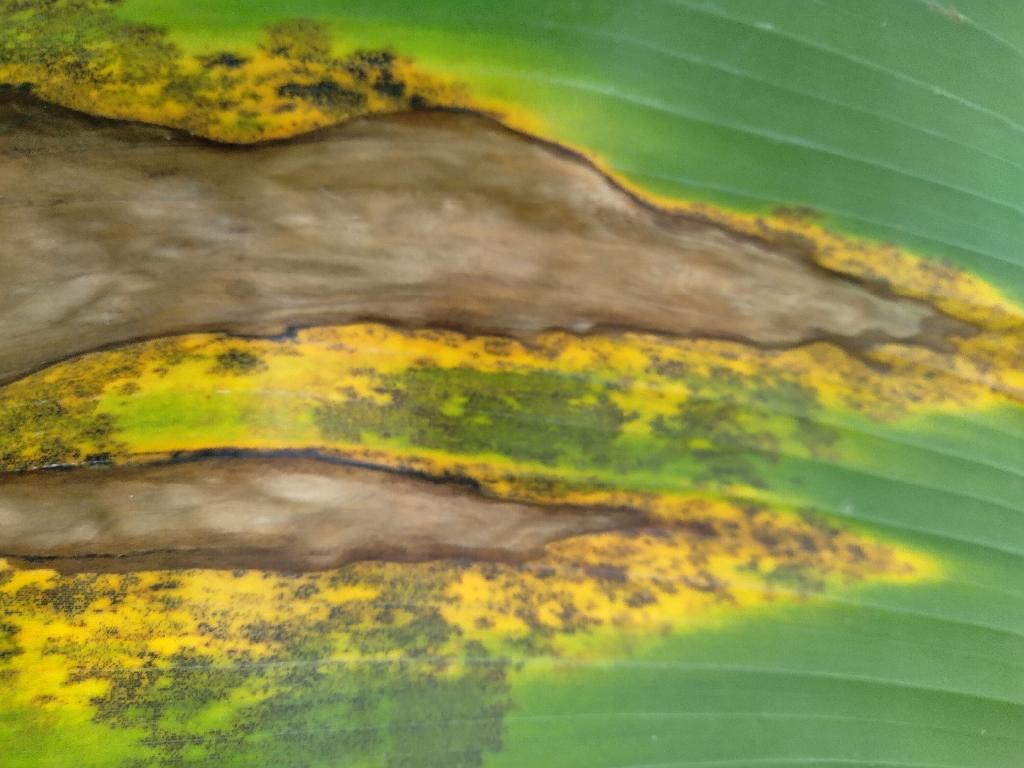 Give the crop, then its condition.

banana, black sigatoka
